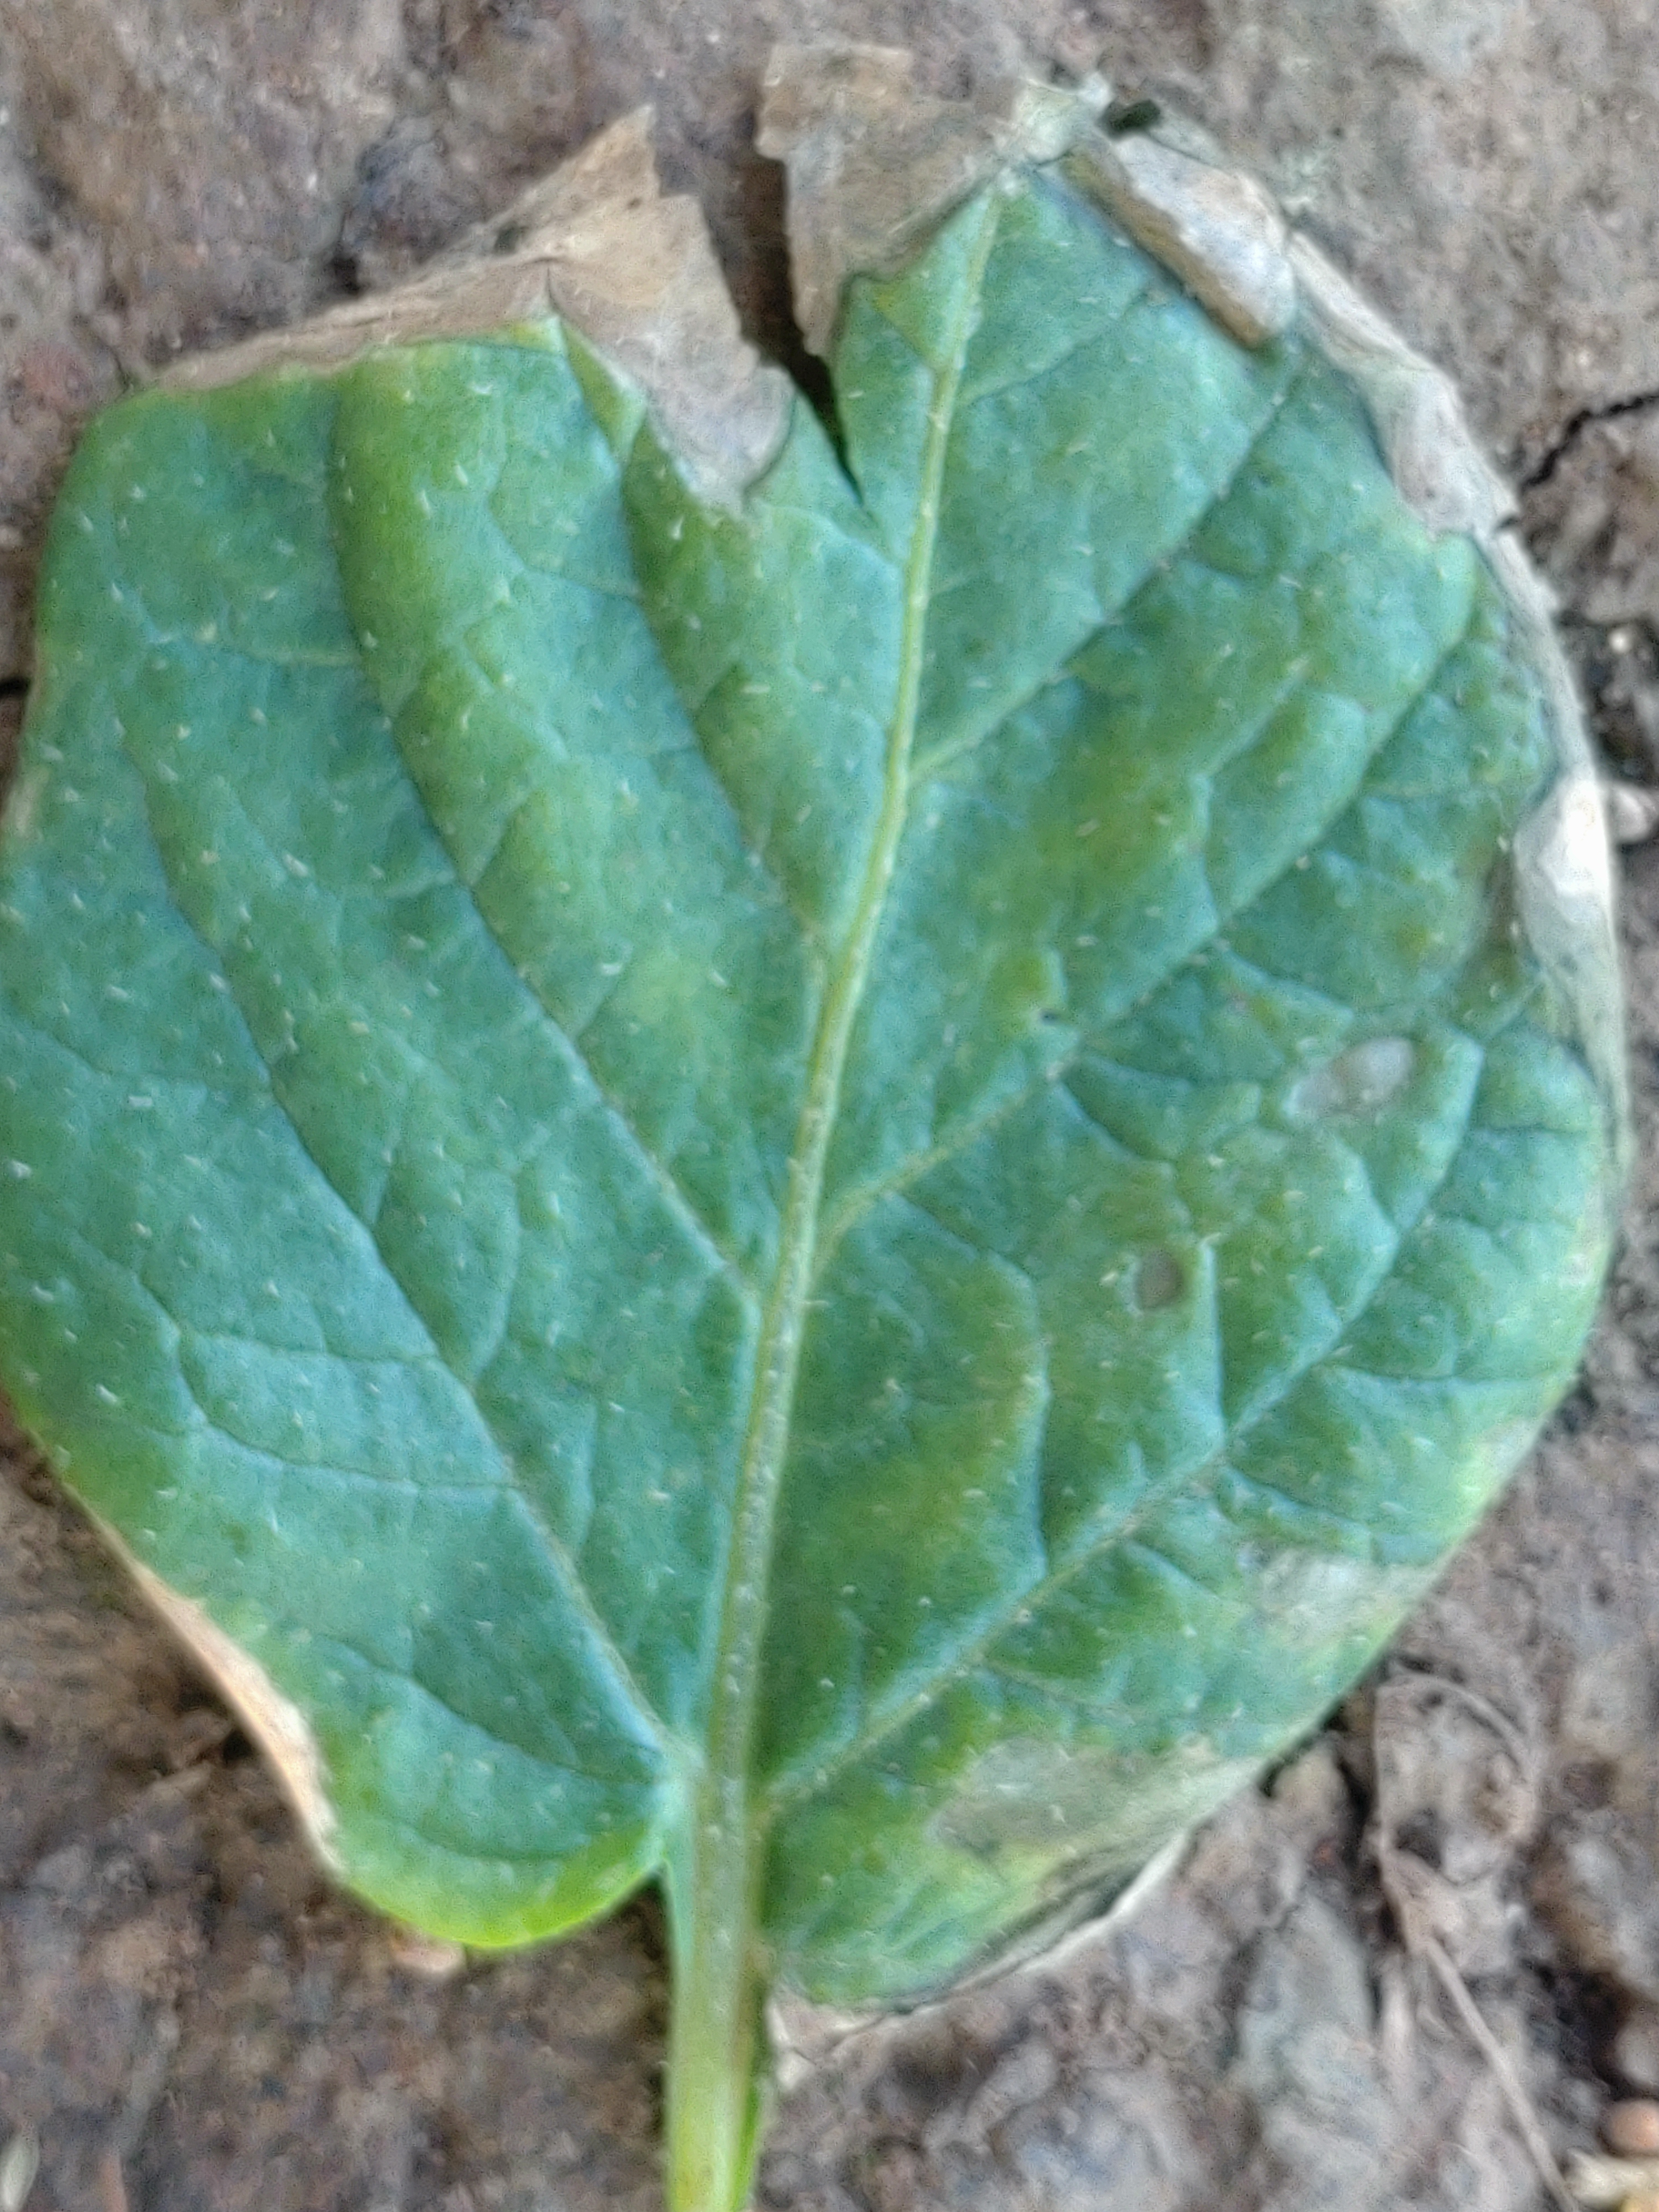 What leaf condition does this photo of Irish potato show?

early blight
